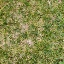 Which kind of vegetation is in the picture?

grass
